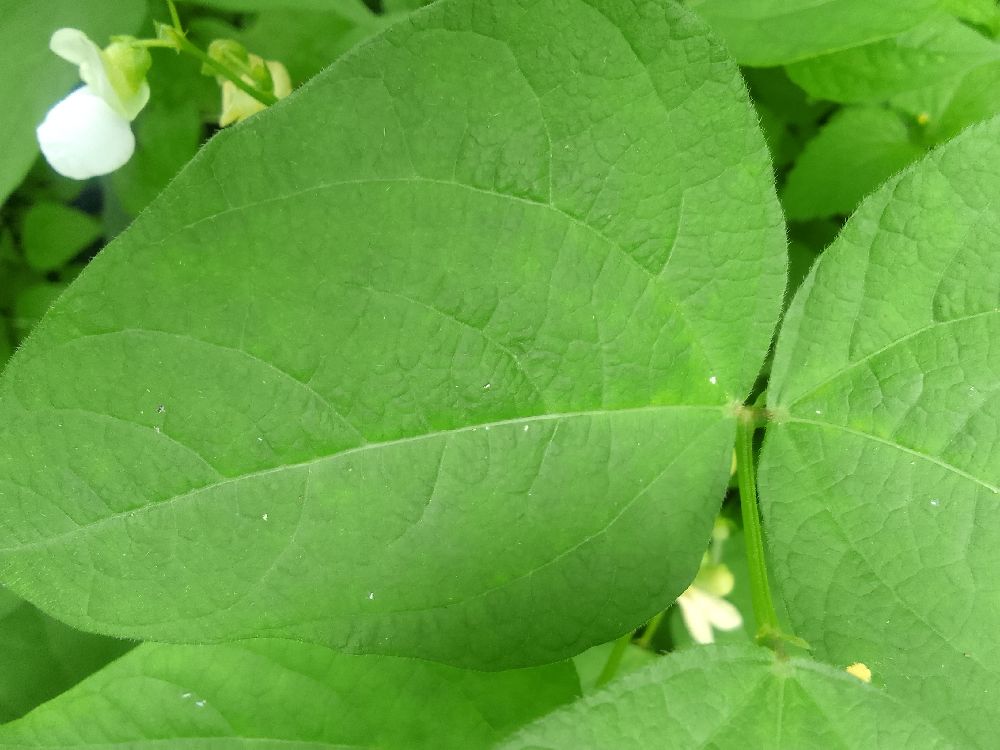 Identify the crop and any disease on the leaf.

common bean, healthy
